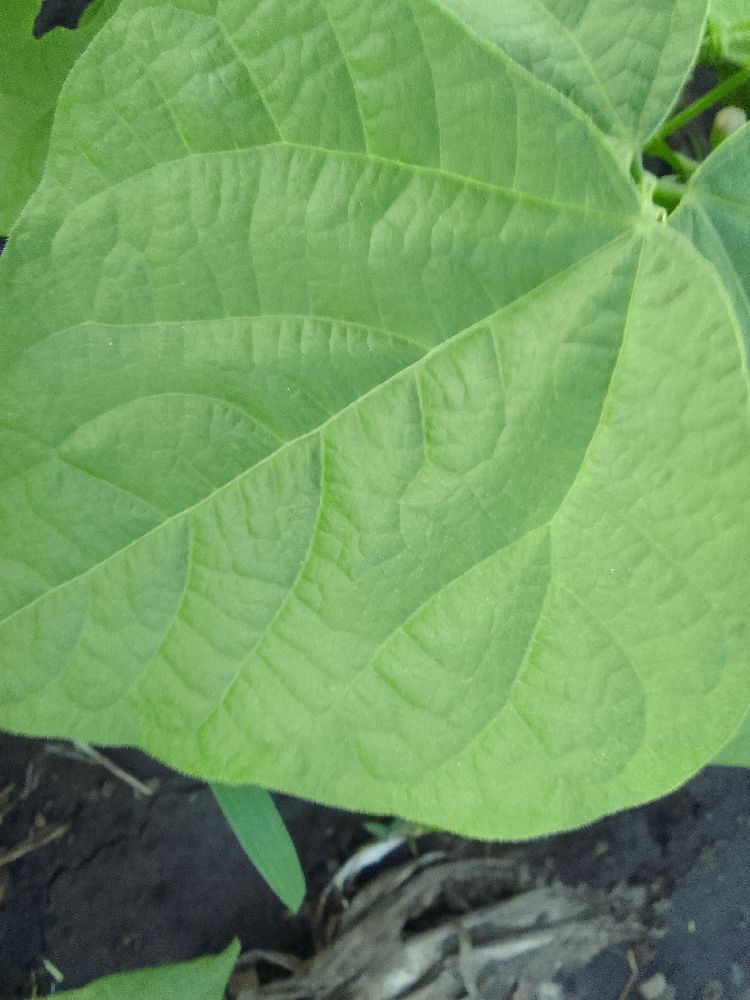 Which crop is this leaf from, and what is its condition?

common bean, healthy
